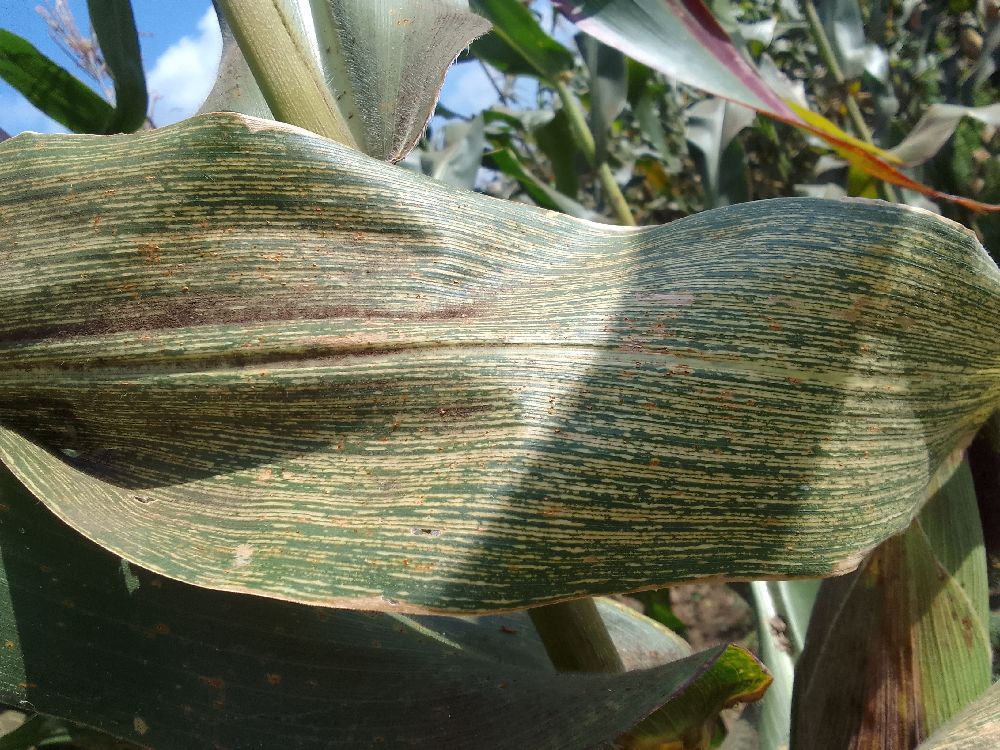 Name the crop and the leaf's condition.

maize, maize streak virus
